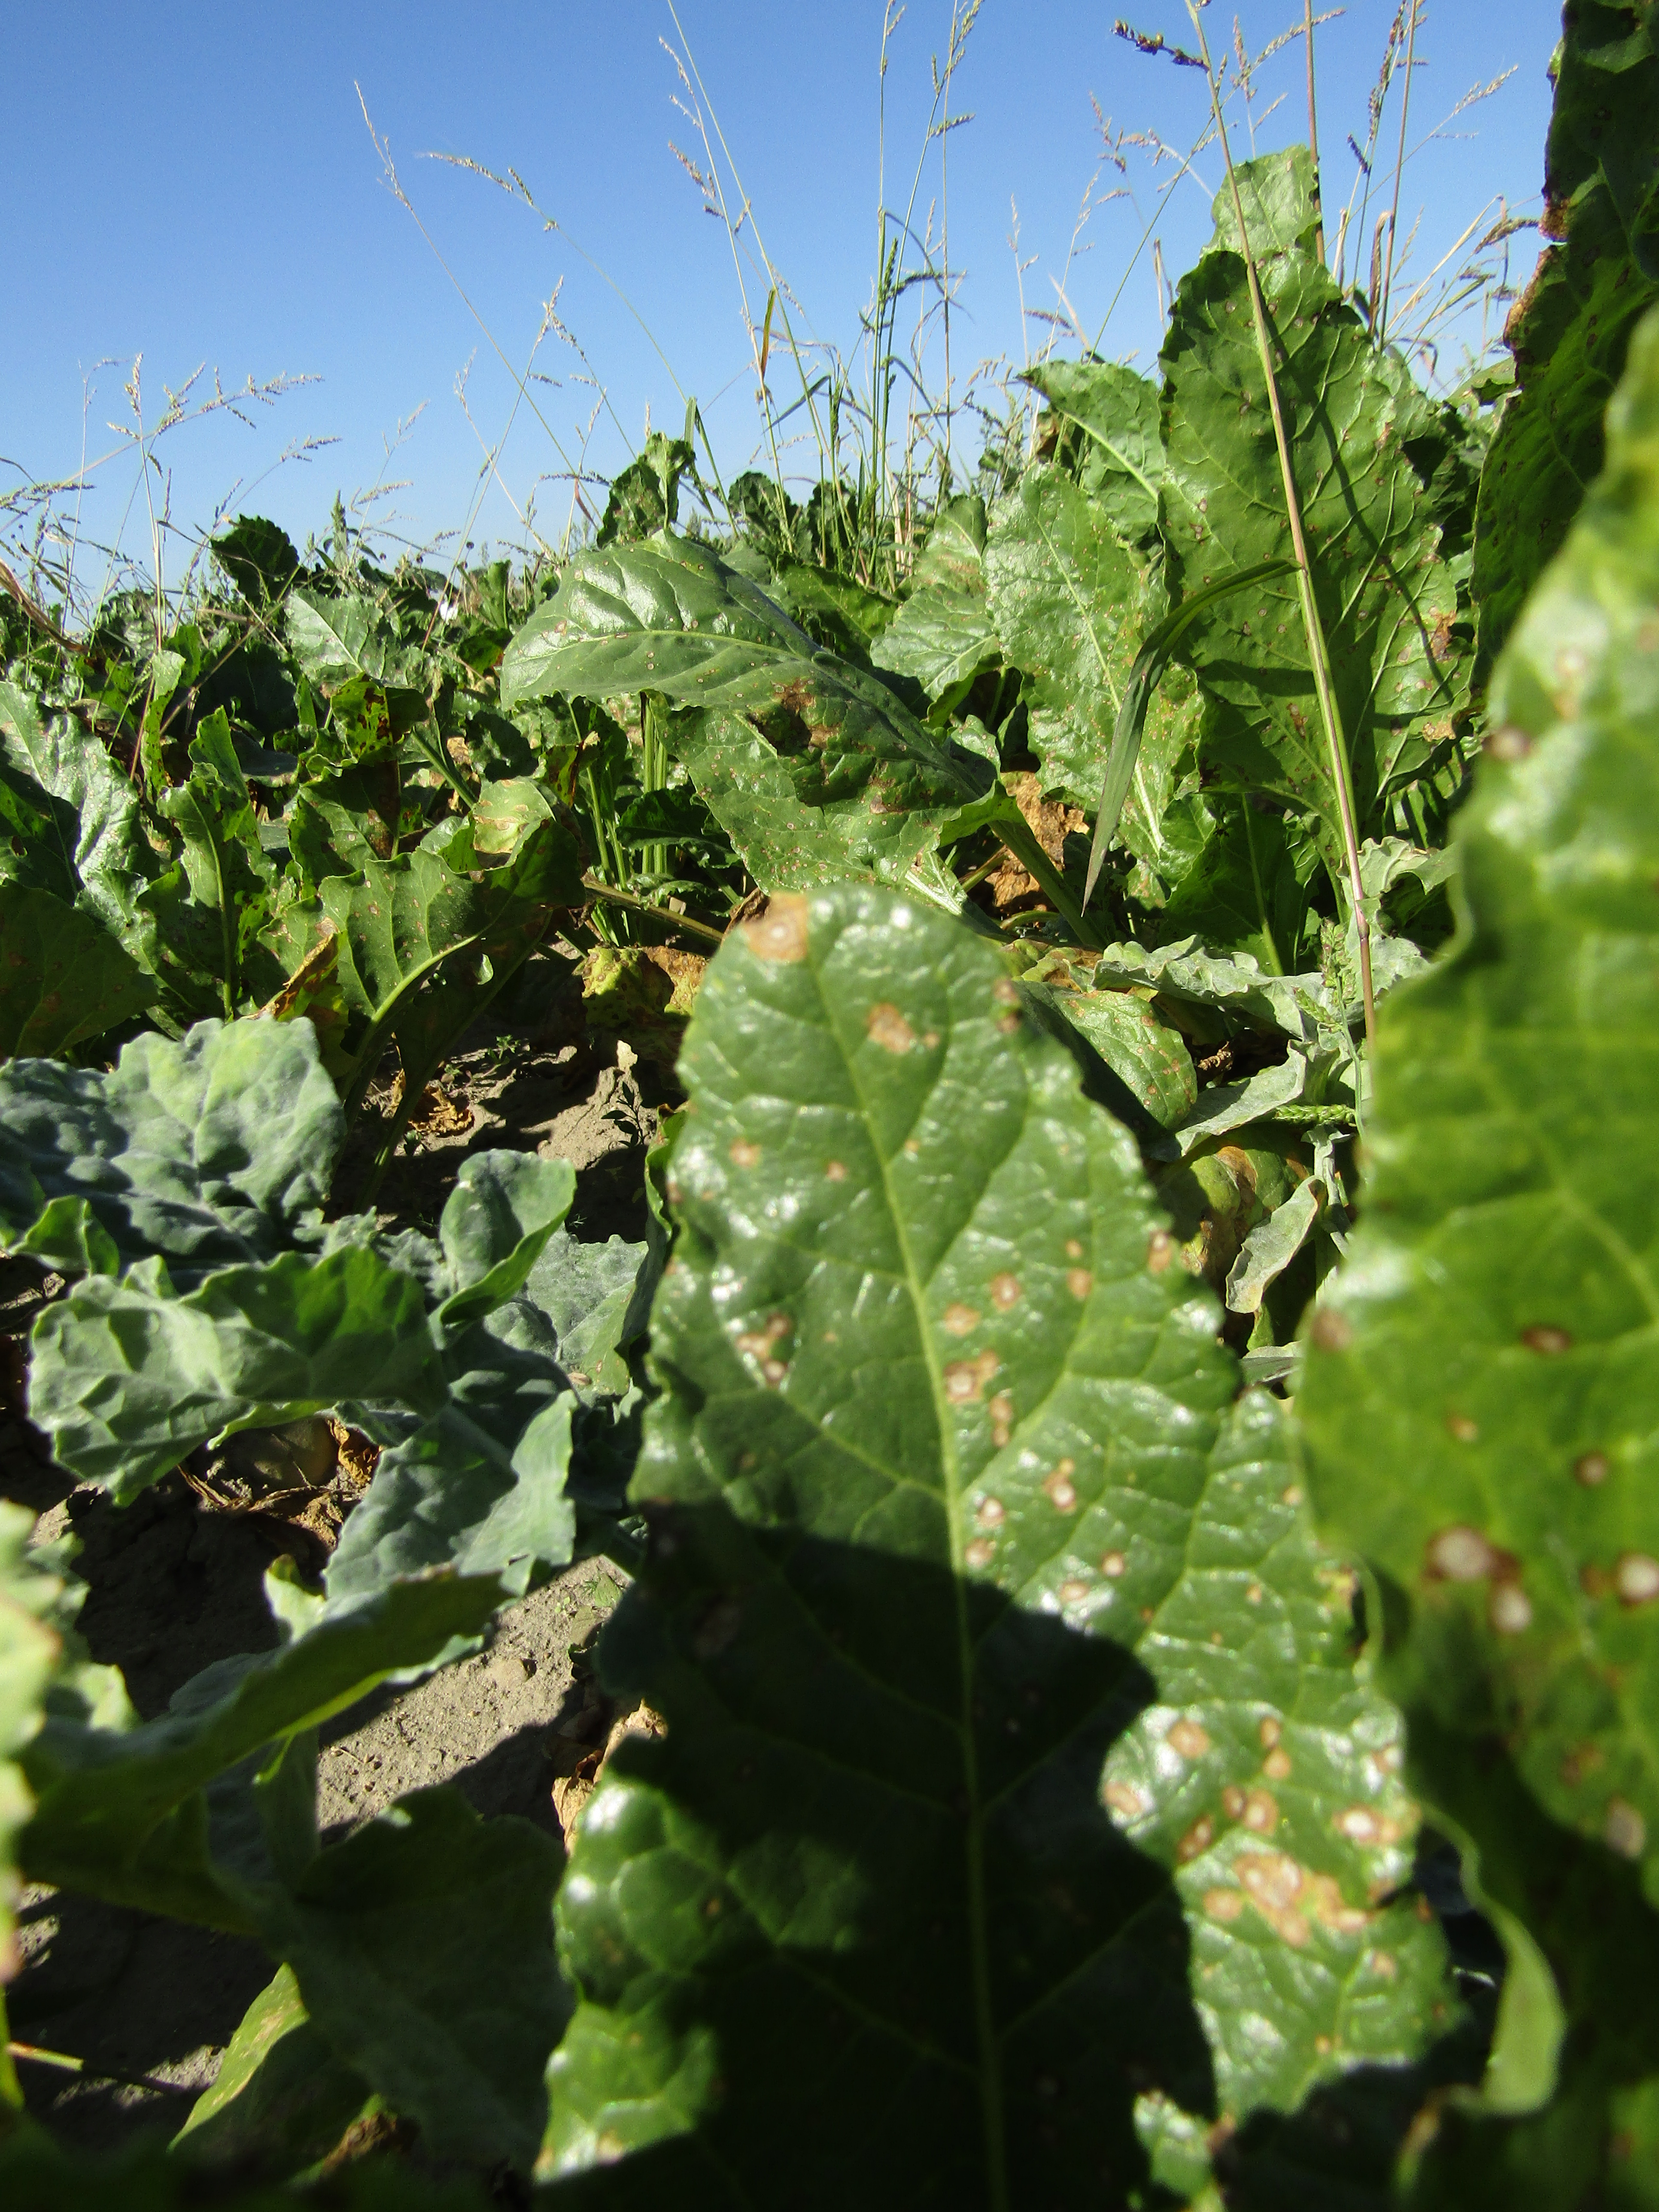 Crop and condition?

beet, cercospora
